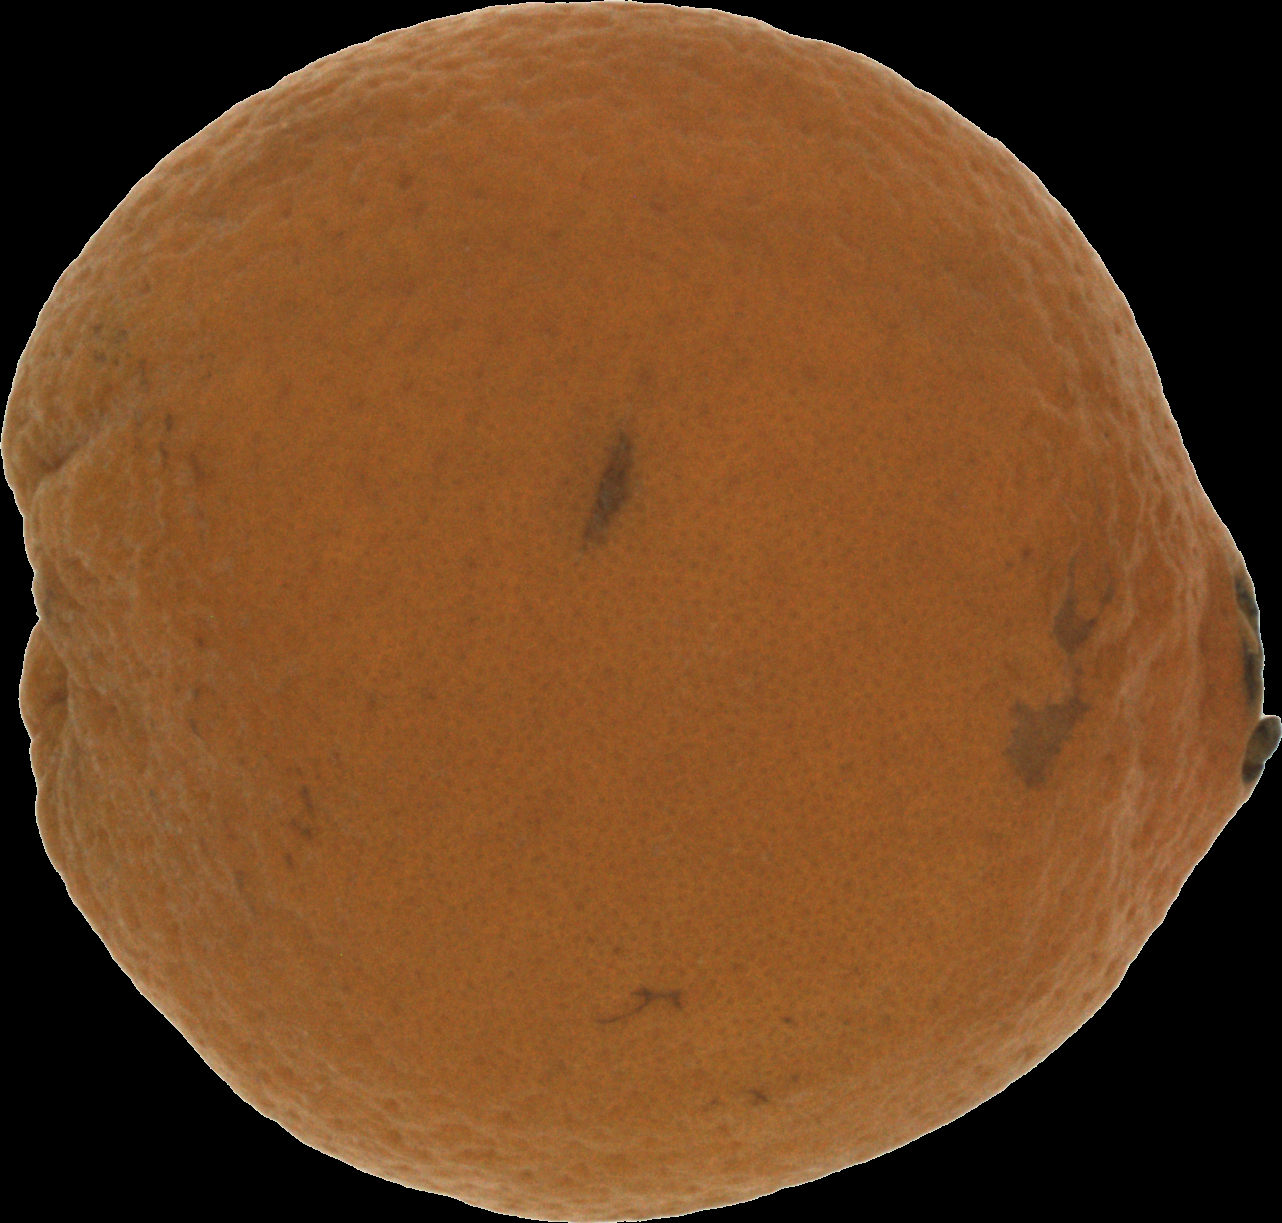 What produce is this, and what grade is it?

orange, bad
